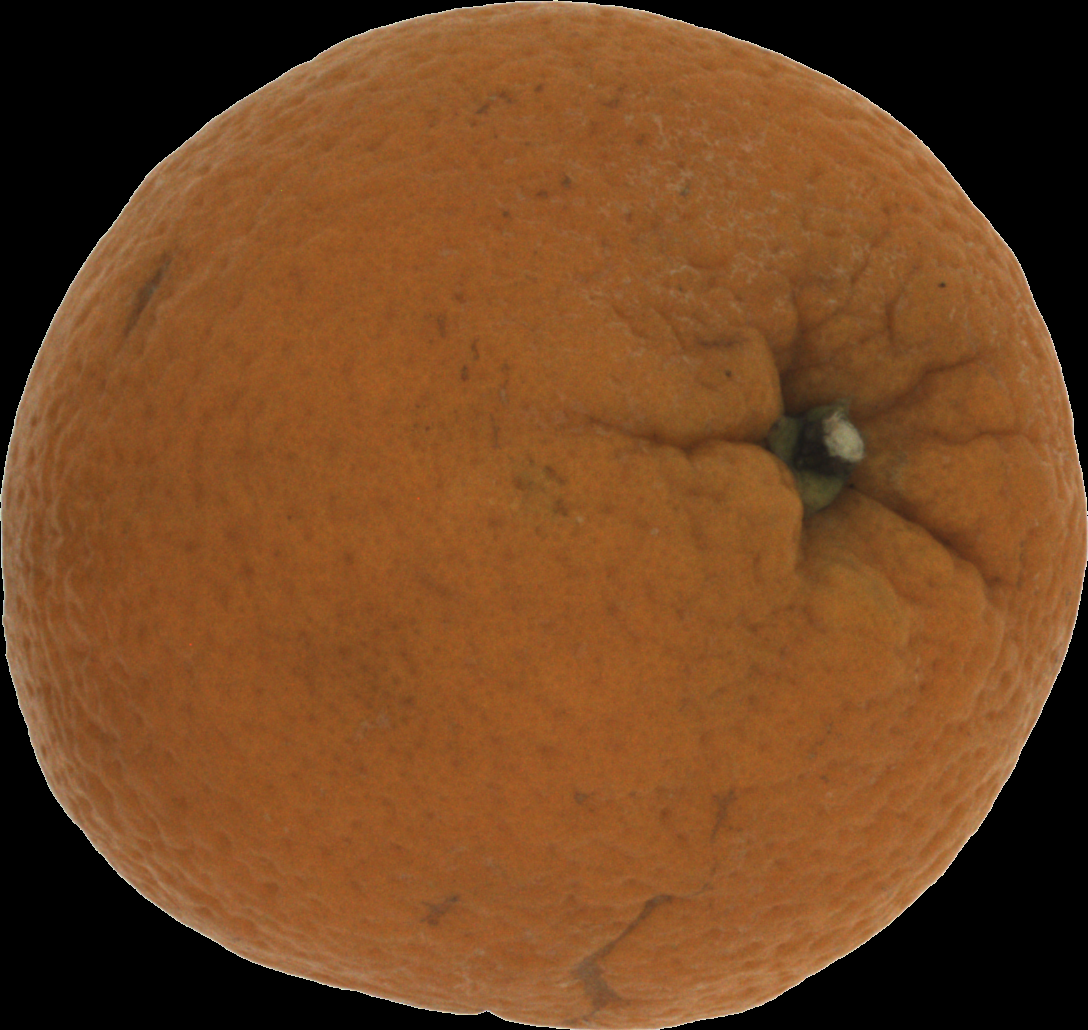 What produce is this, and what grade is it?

orange, bad
